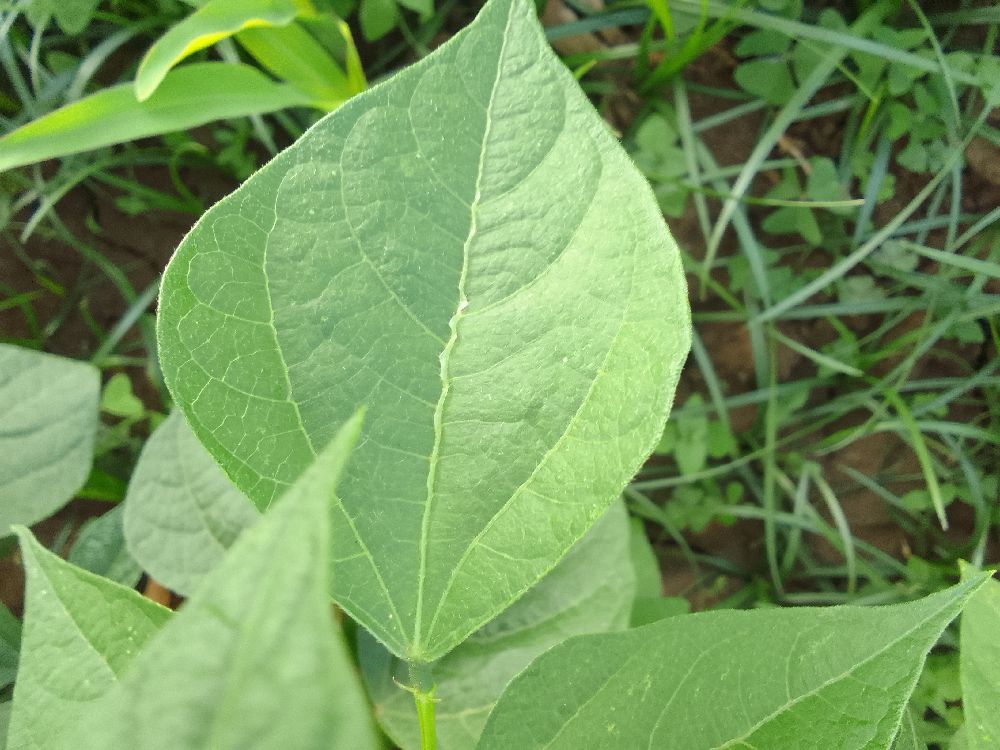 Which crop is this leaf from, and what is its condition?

common bean, healthy
